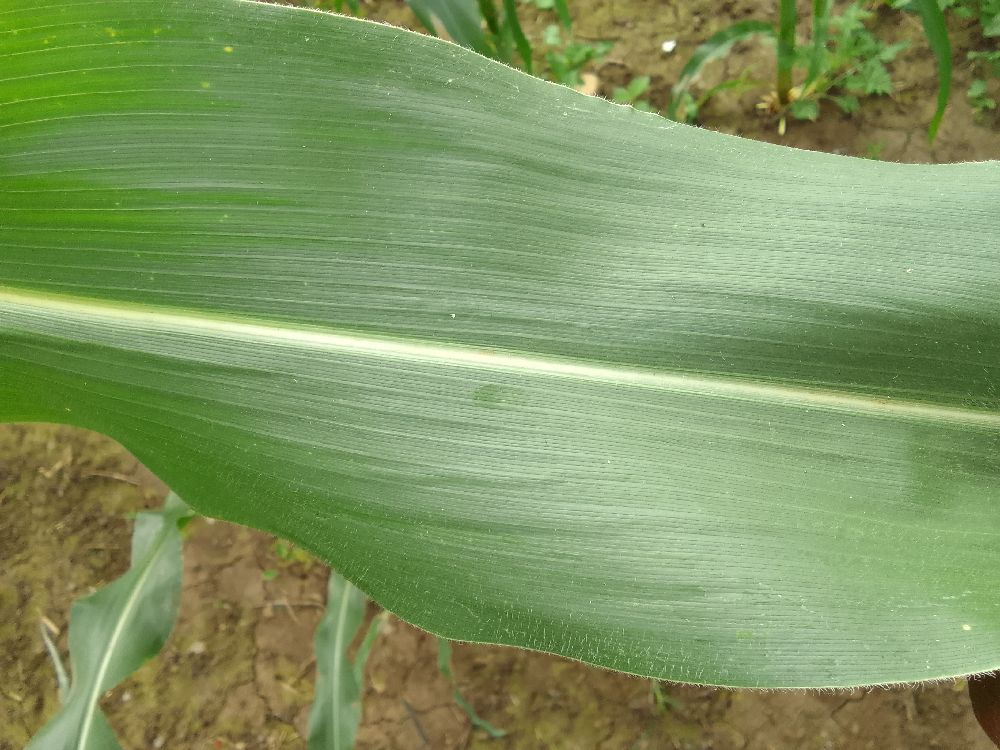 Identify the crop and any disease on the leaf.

maize, healthy
